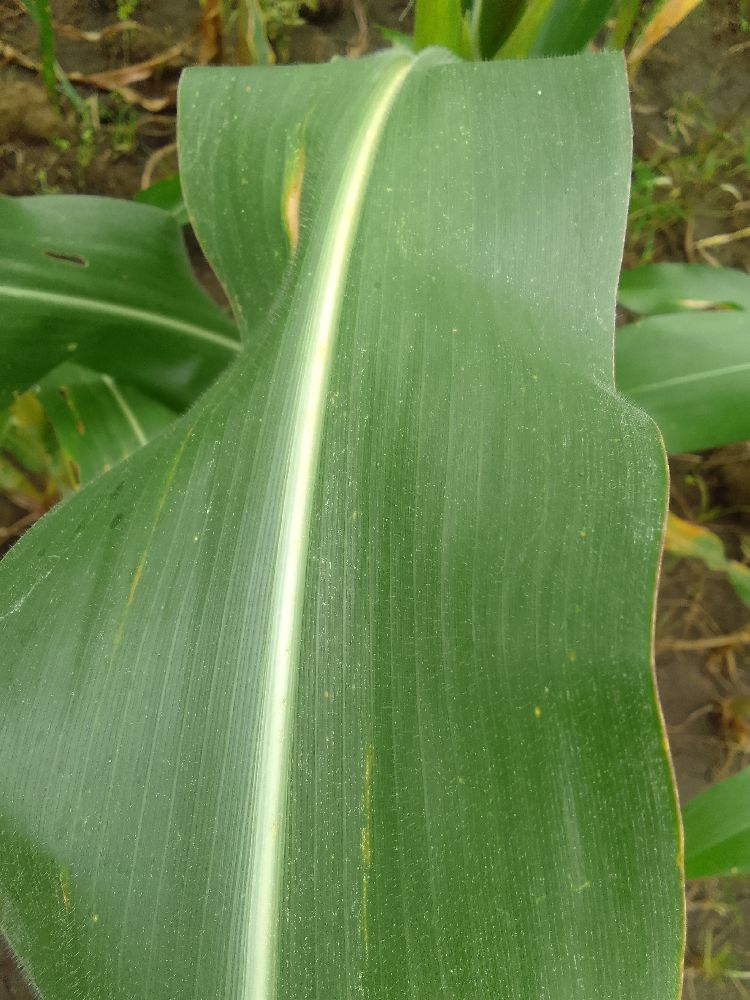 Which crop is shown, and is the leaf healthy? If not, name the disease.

maize, healthy
